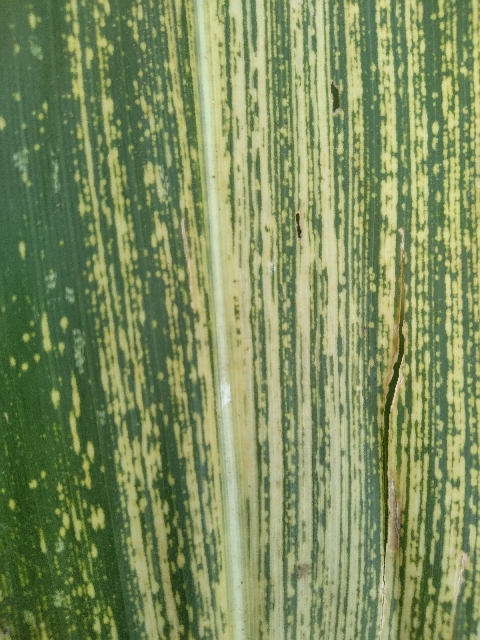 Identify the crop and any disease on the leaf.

maize, maize streak virus
